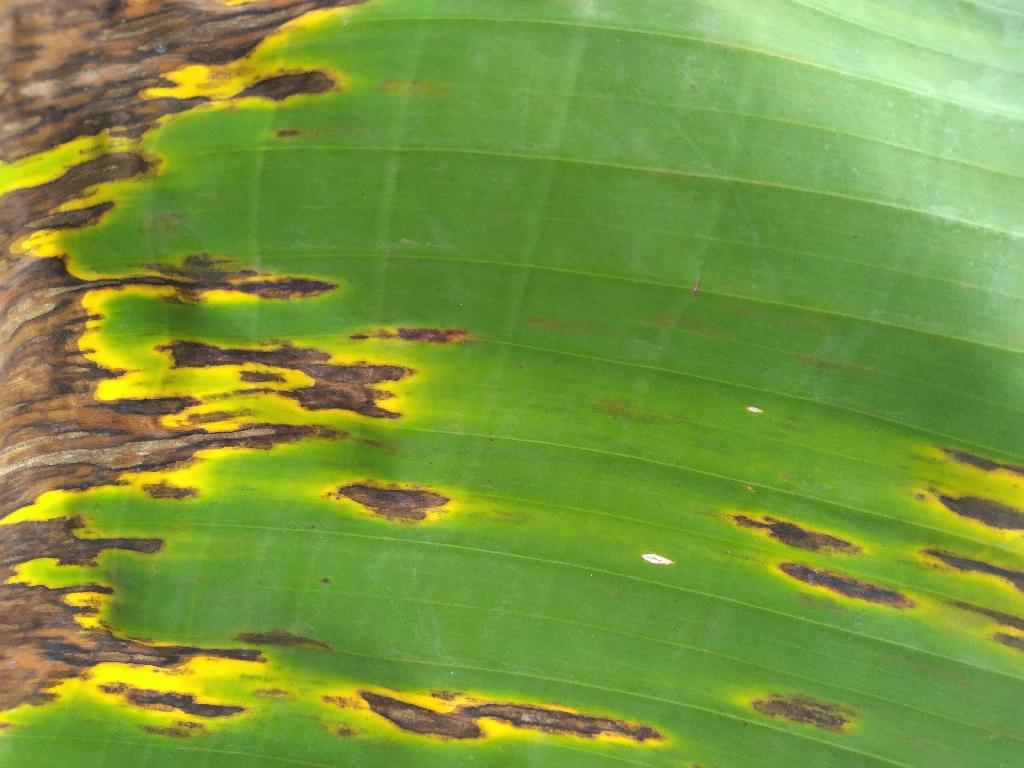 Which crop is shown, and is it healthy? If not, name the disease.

banana, black sigatoka
